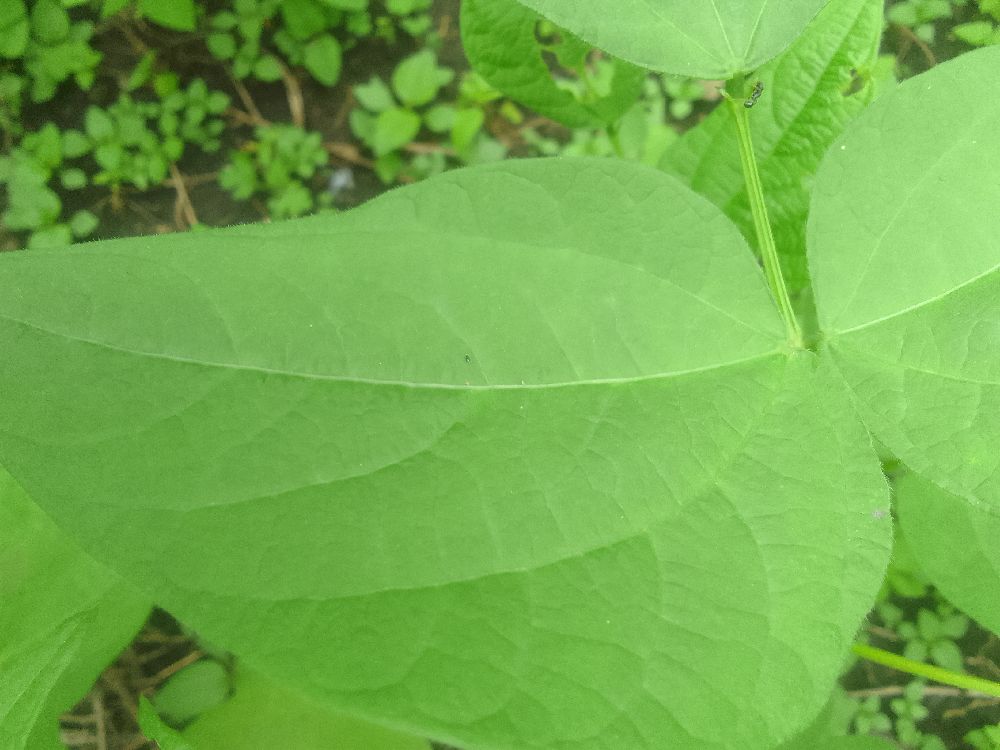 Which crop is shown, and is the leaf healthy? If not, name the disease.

common bean, healthy
